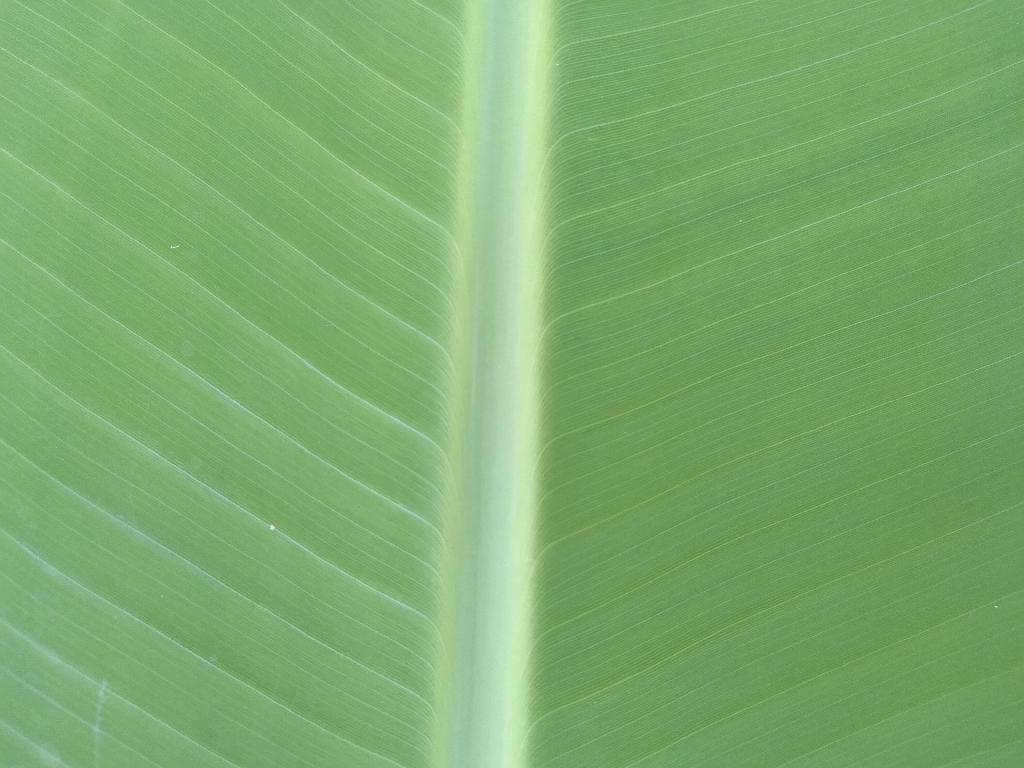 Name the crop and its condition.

banana, healthy
